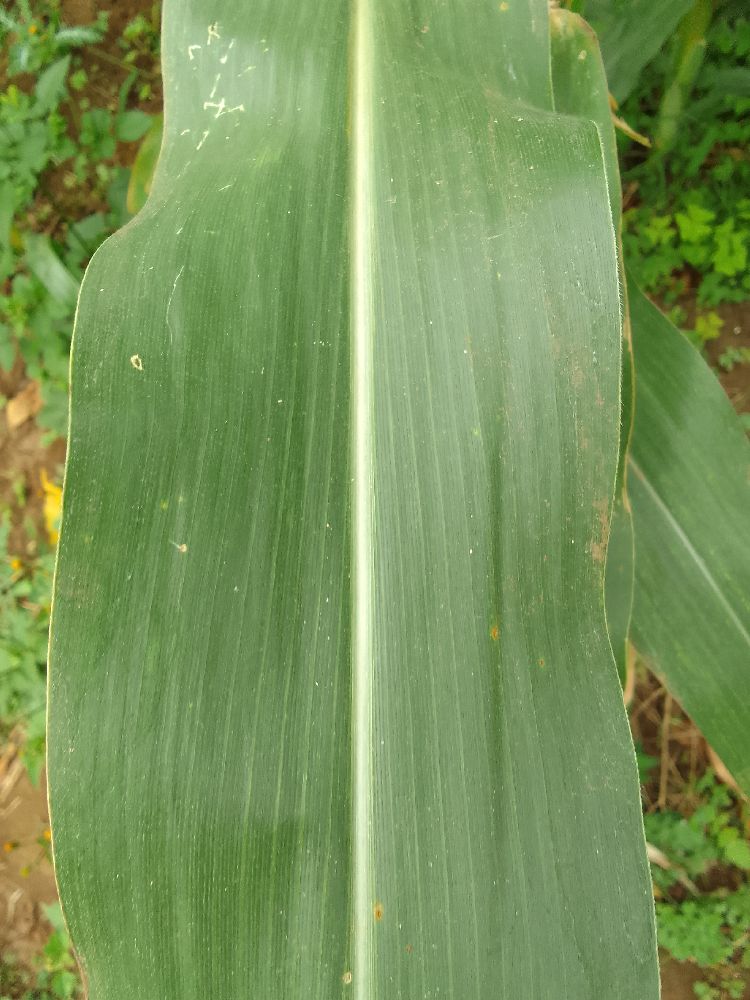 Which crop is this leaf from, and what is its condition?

maize, healthy
